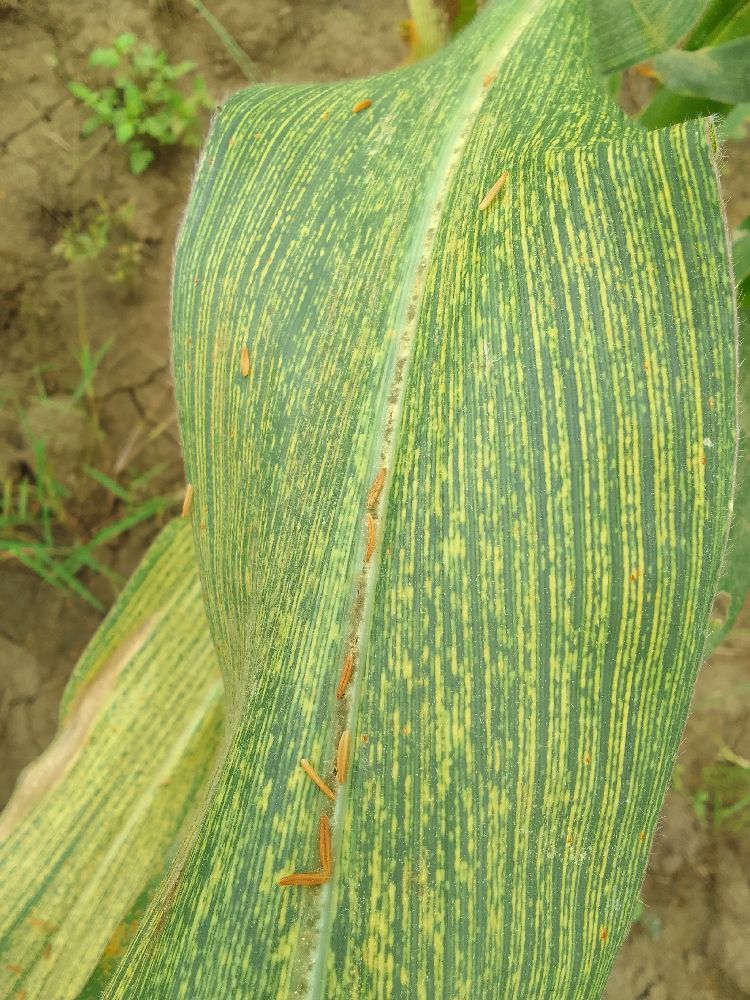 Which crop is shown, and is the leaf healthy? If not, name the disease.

maize, maize streak virus
